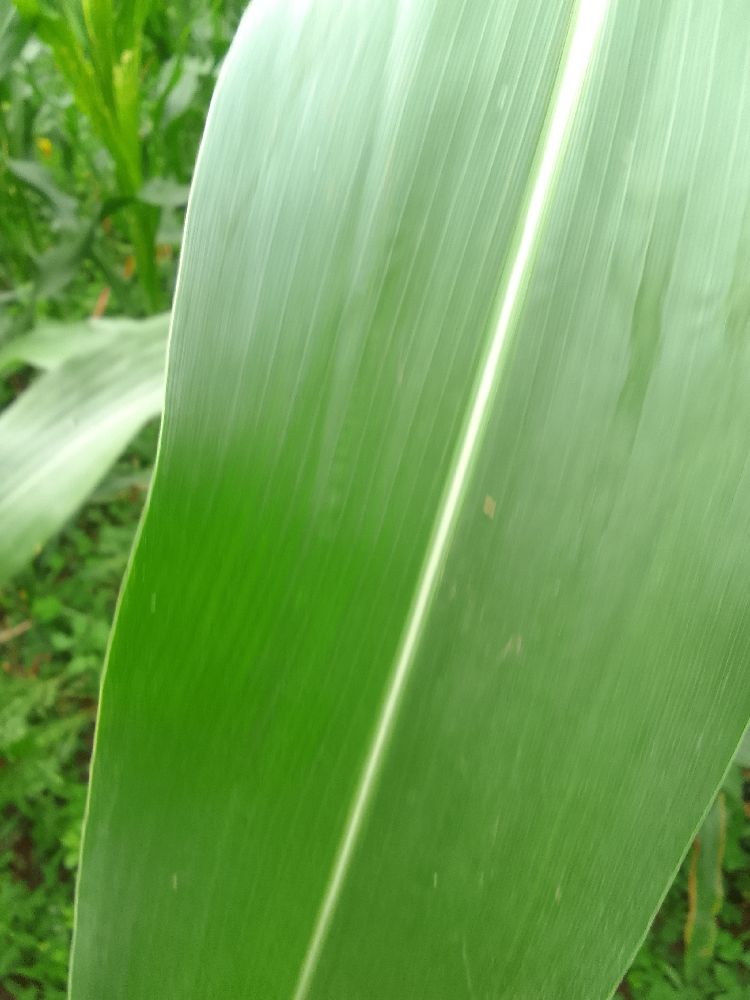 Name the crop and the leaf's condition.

maize, healthy
